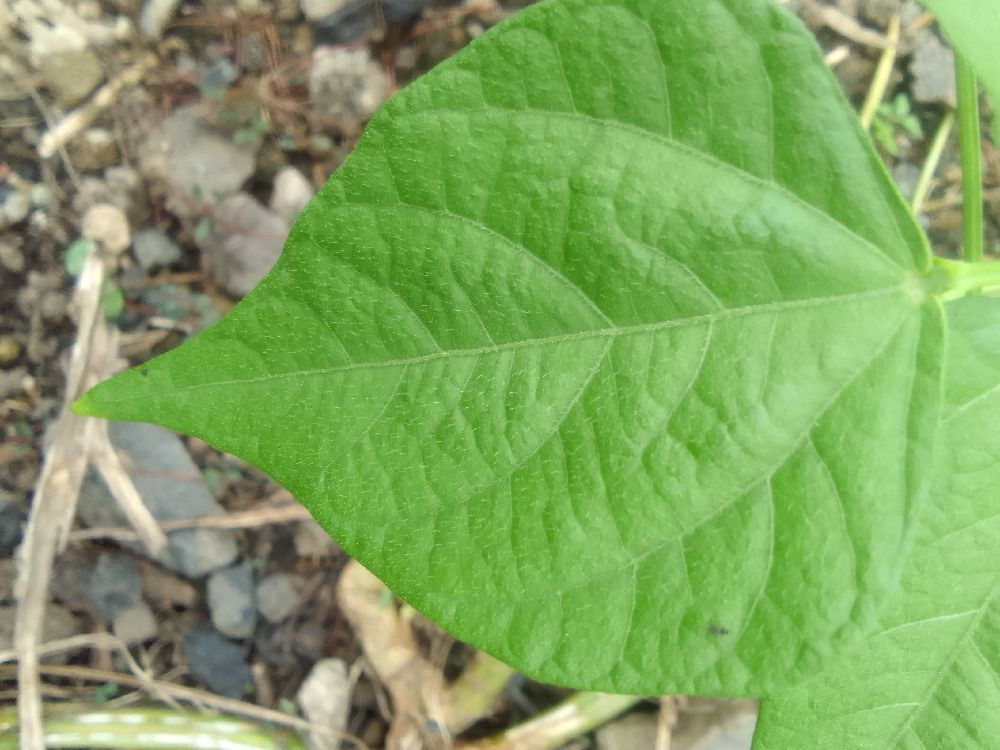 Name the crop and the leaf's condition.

common bean, healthy
